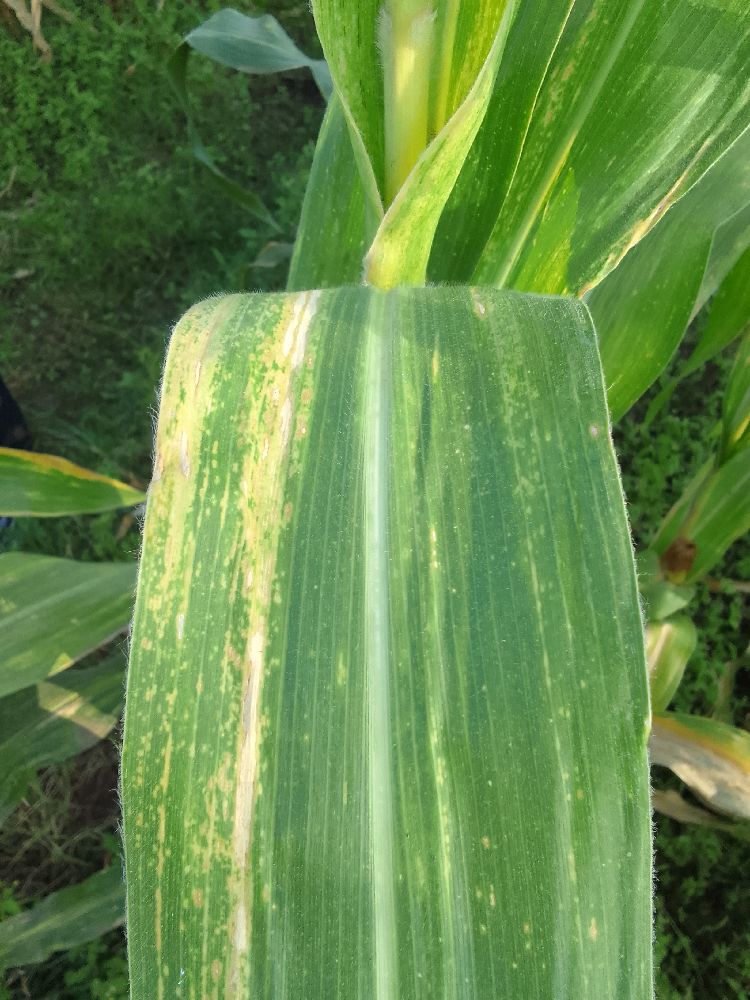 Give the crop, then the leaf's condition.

maize, maize lethal necrosis
